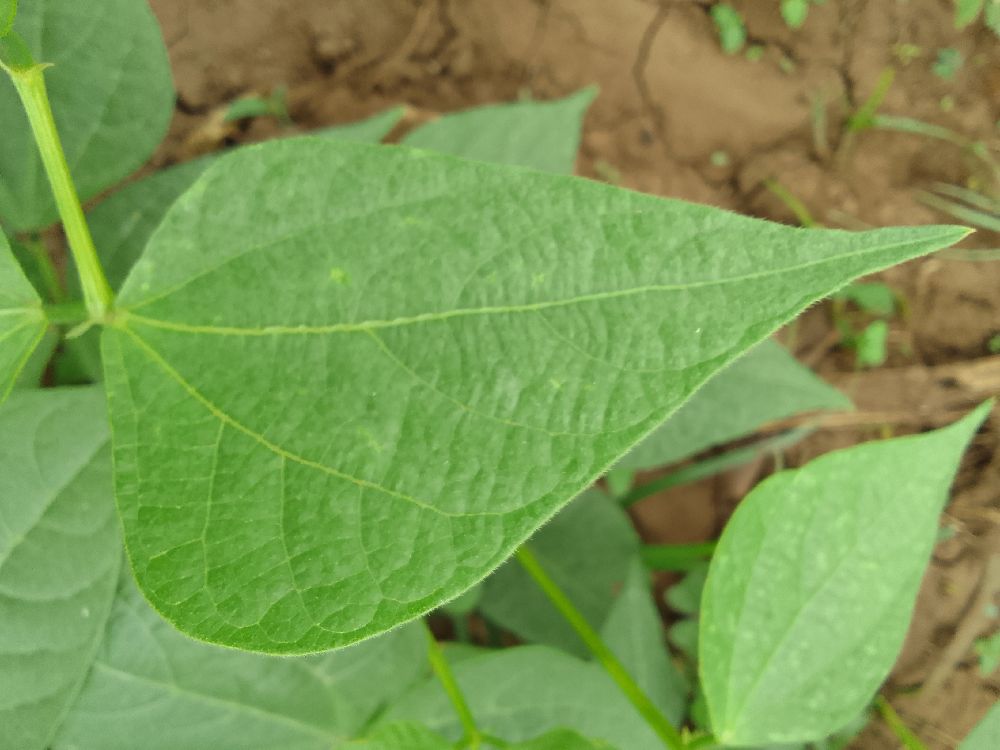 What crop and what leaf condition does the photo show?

common bean, healthy
